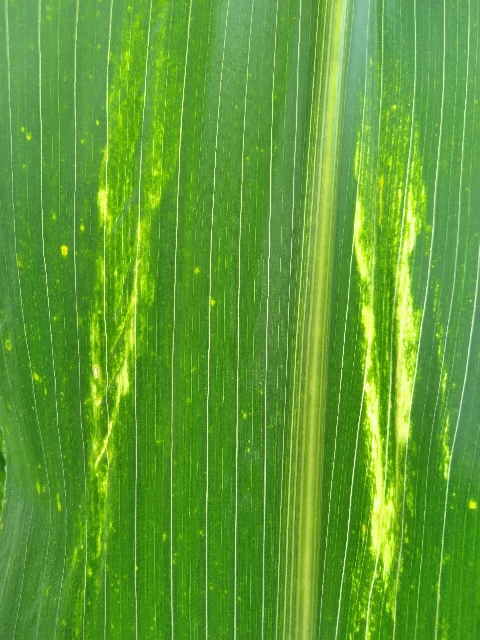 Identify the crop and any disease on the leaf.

maize, maize lethal necrosis
